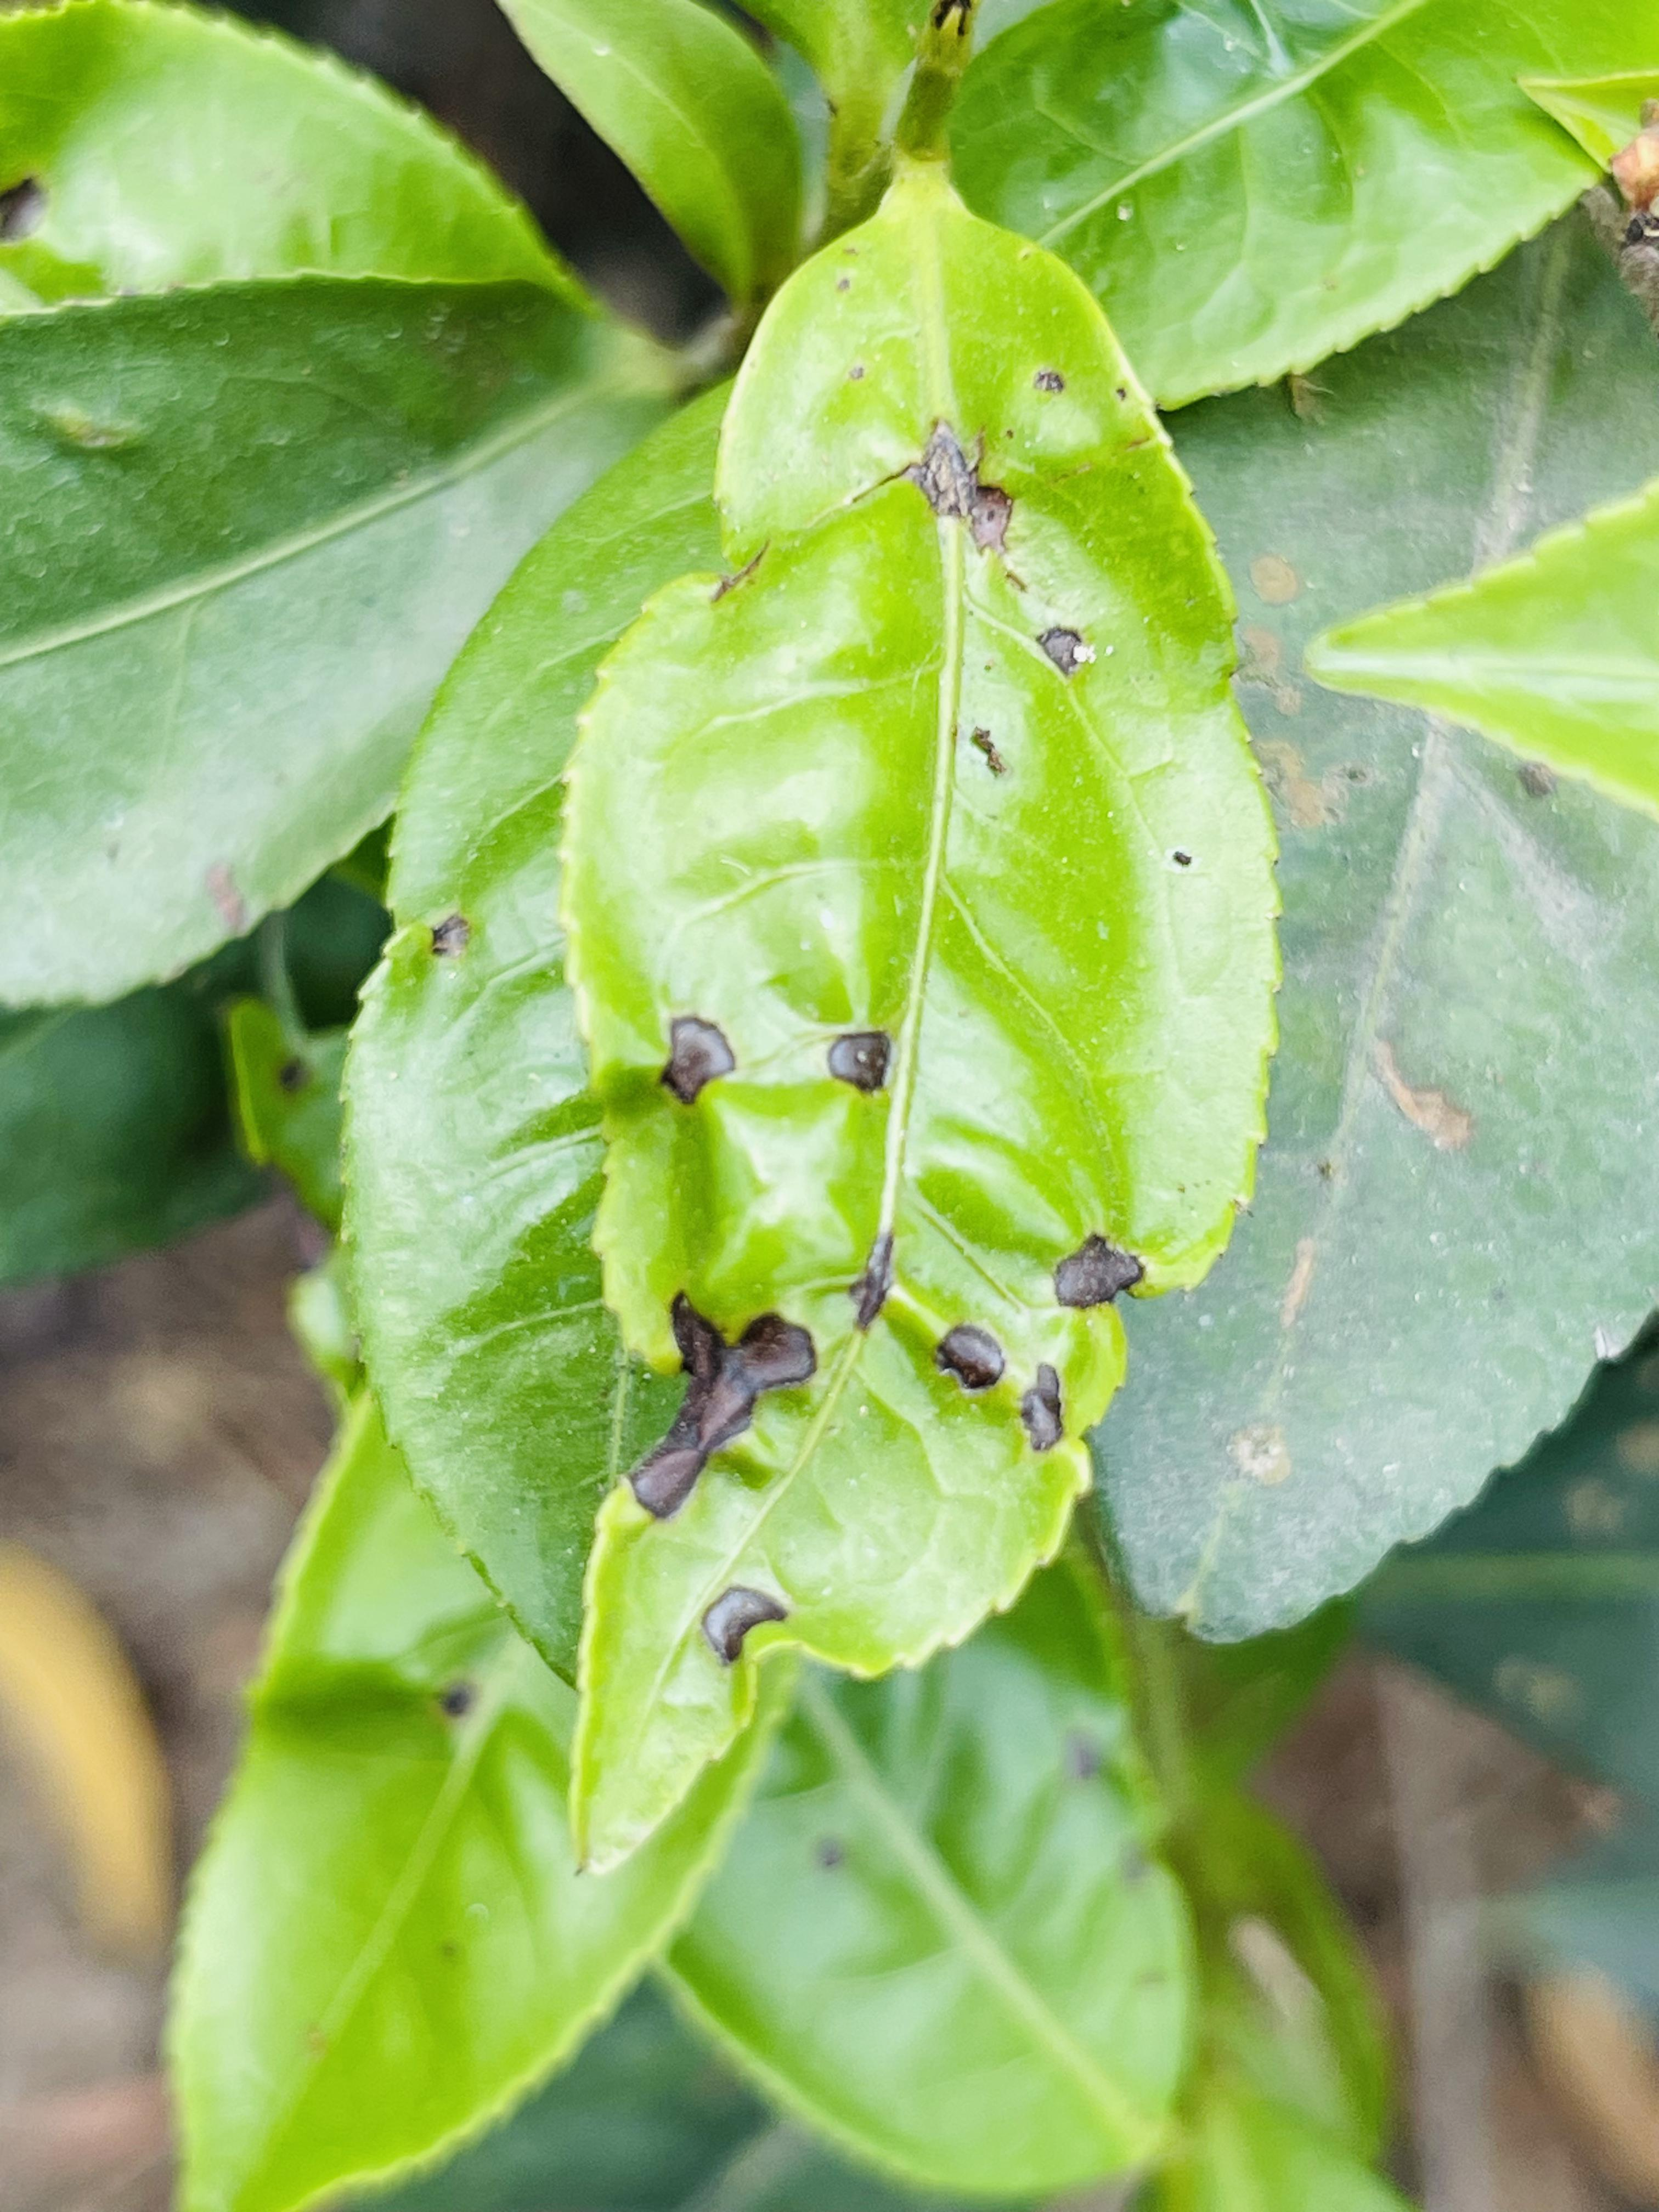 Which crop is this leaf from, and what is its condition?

tea, helopeltis
